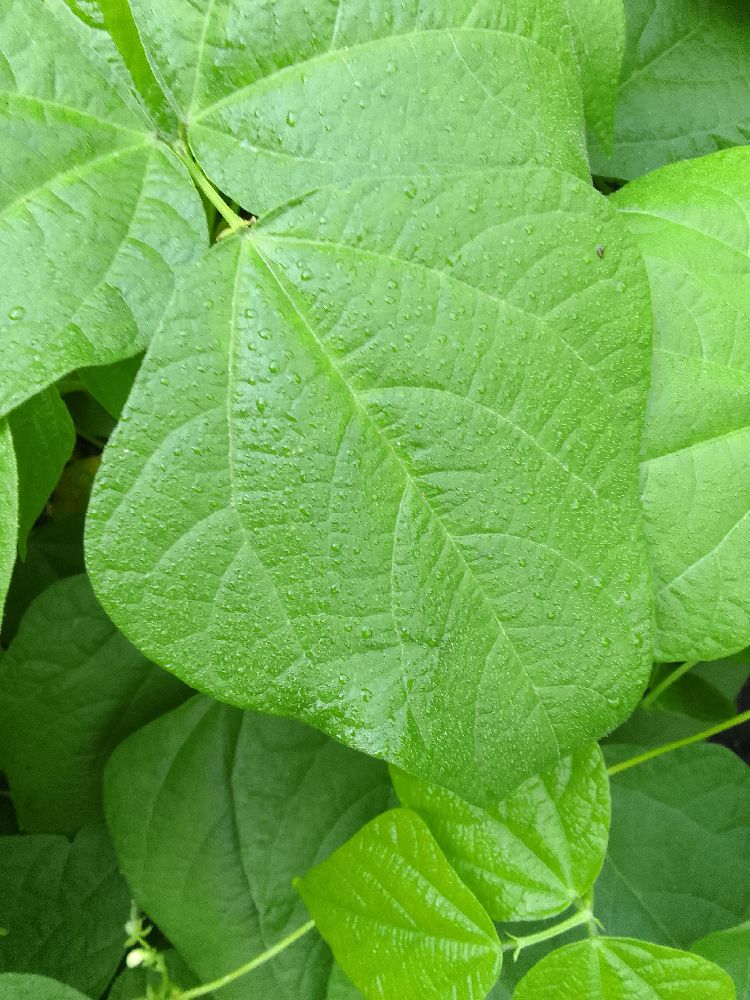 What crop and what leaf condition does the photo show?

common bean, healthy
